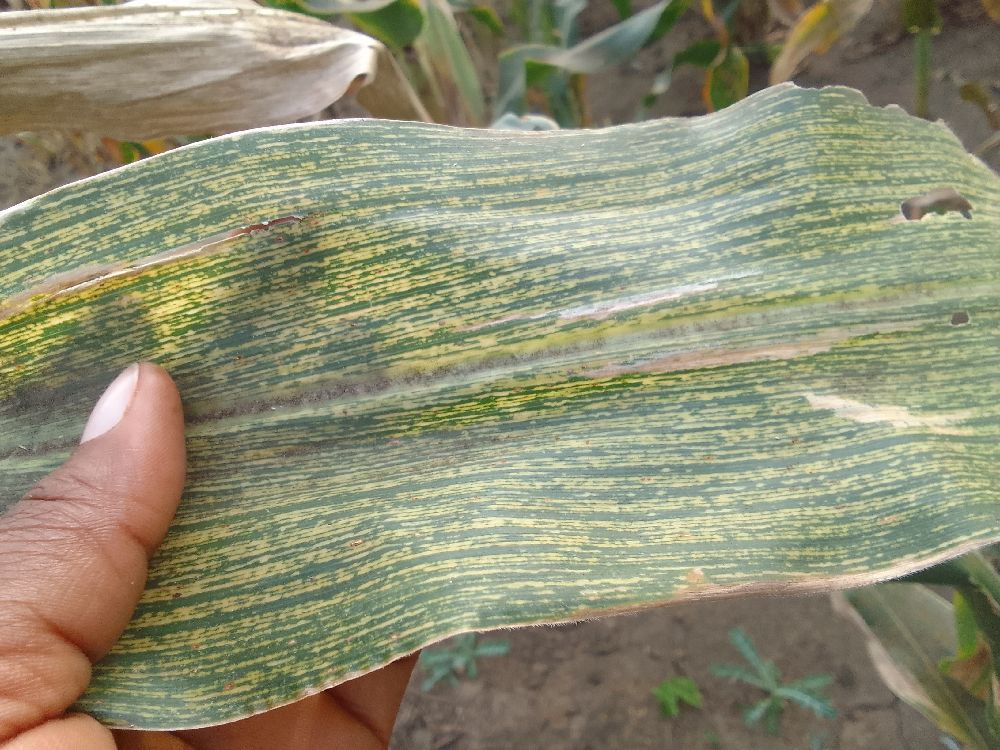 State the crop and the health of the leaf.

maize, maize streak virus
